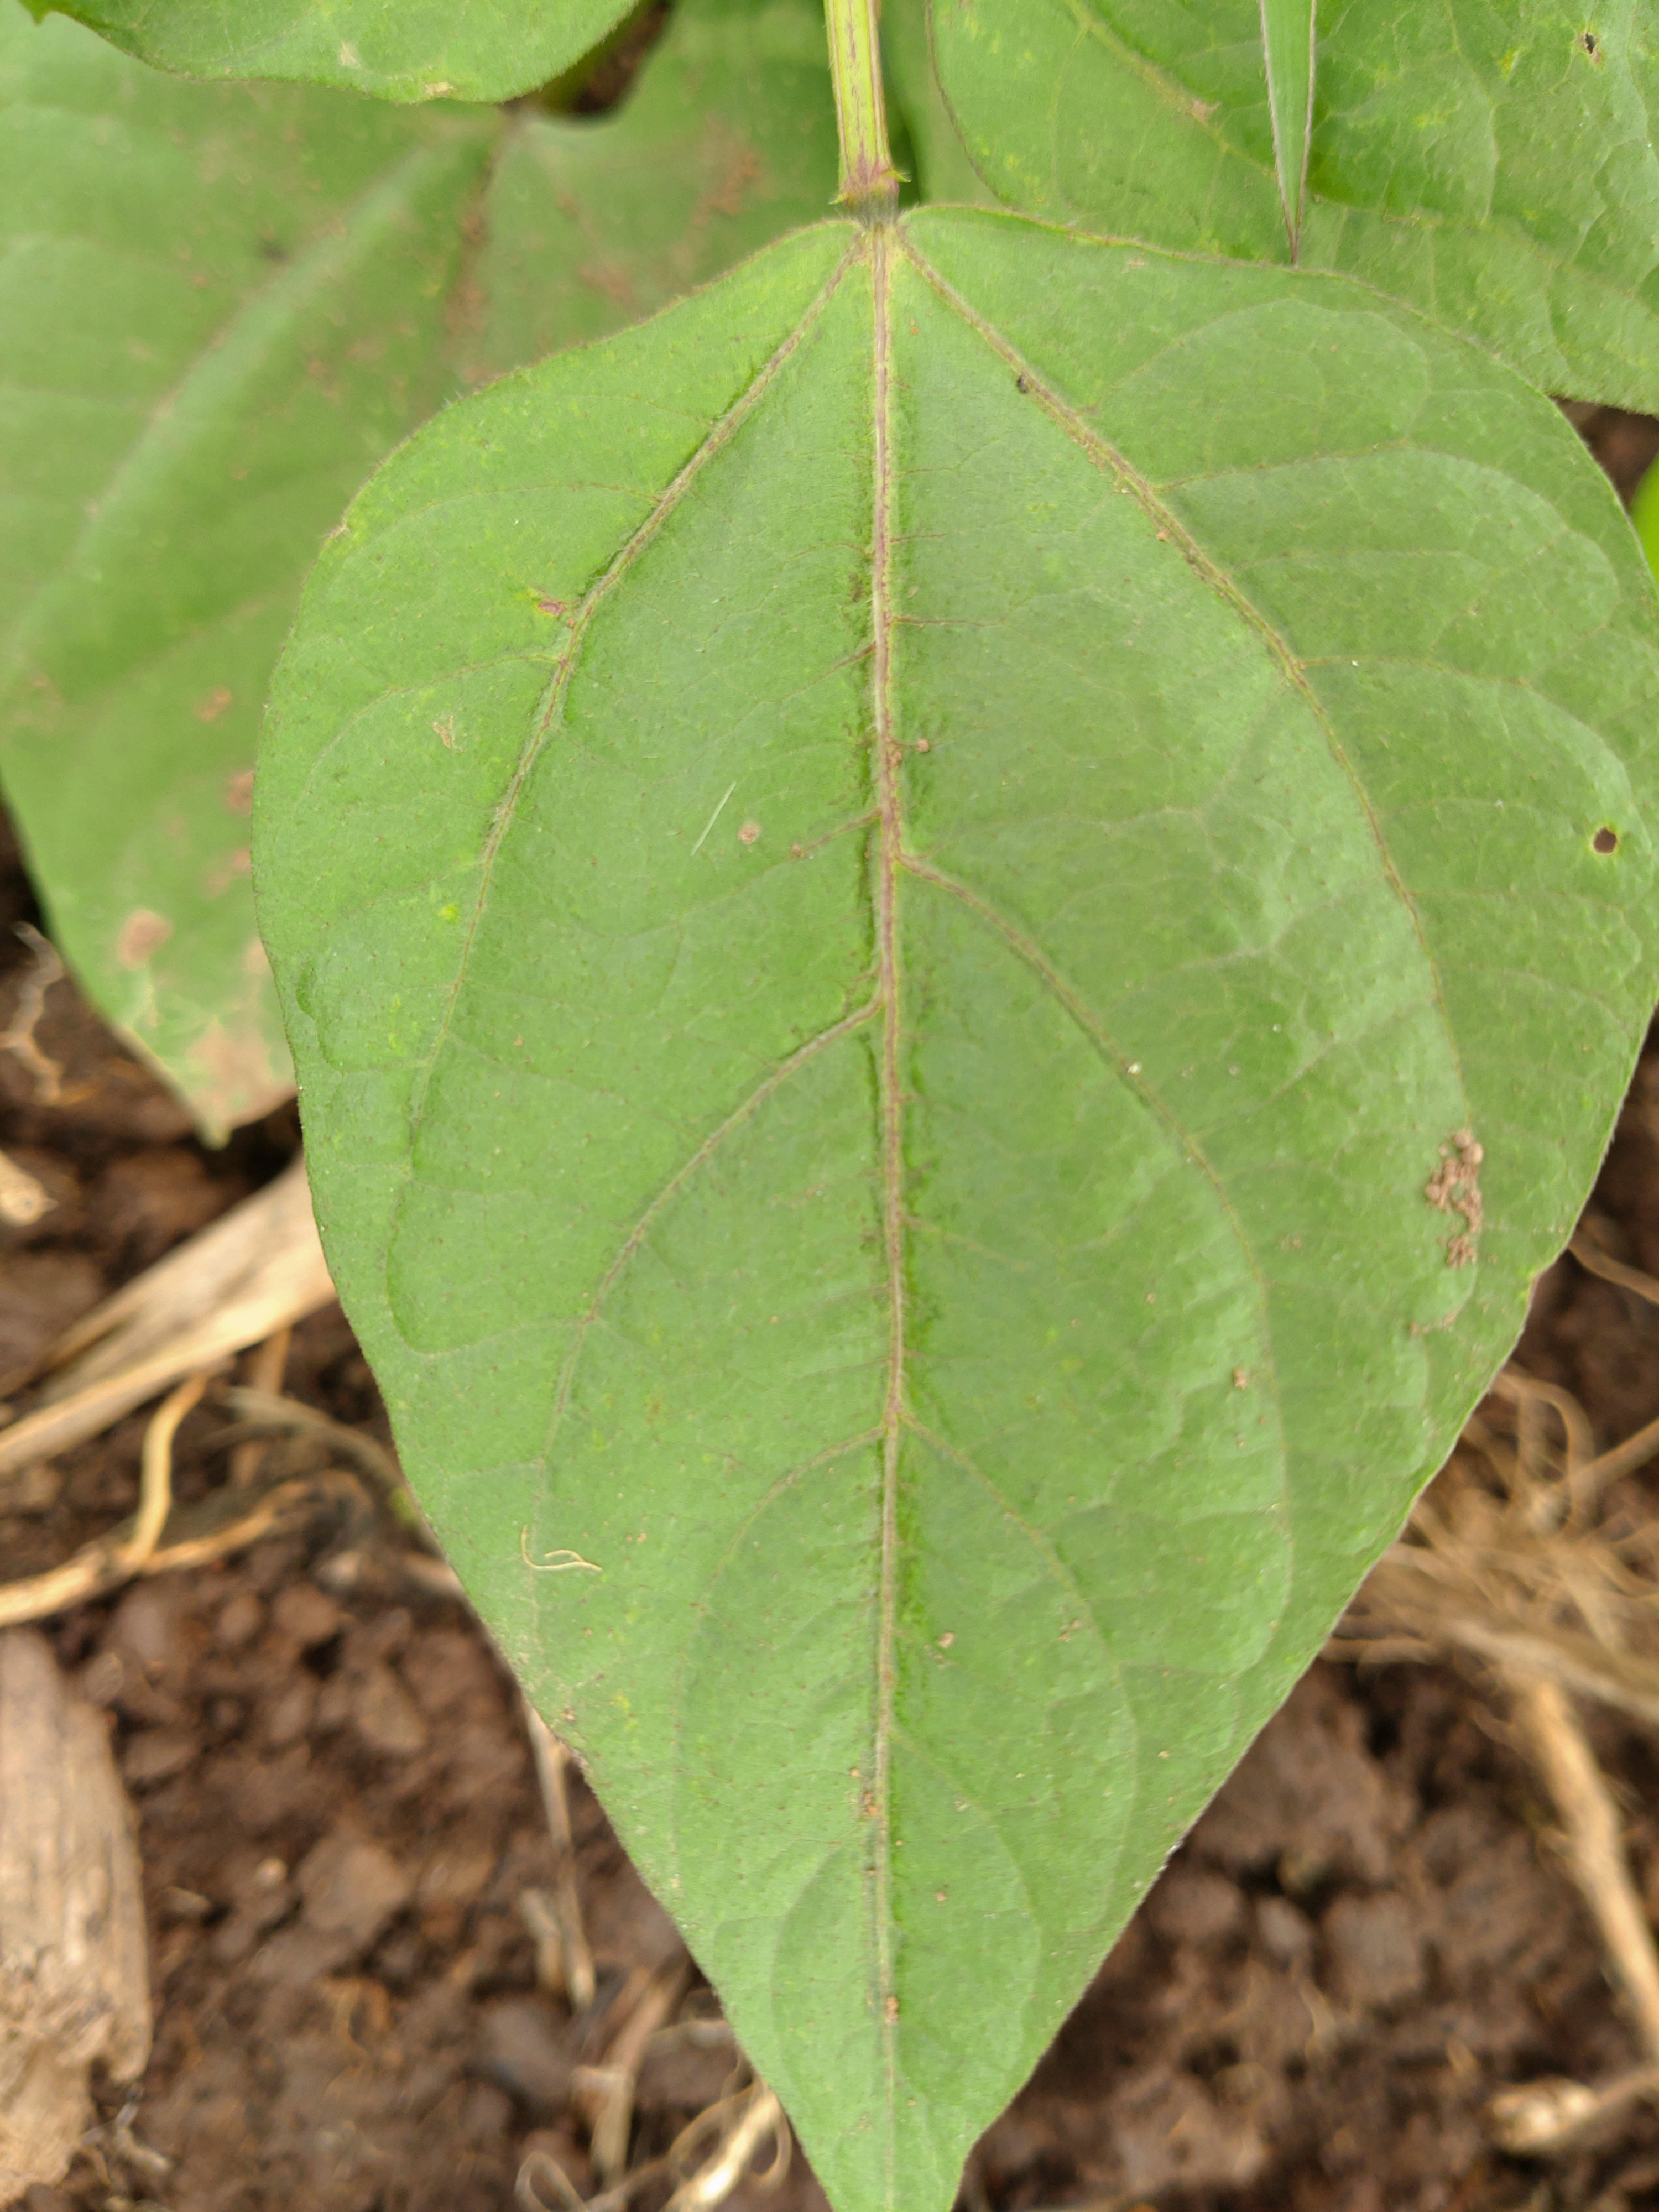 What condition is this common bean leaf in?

healthy
